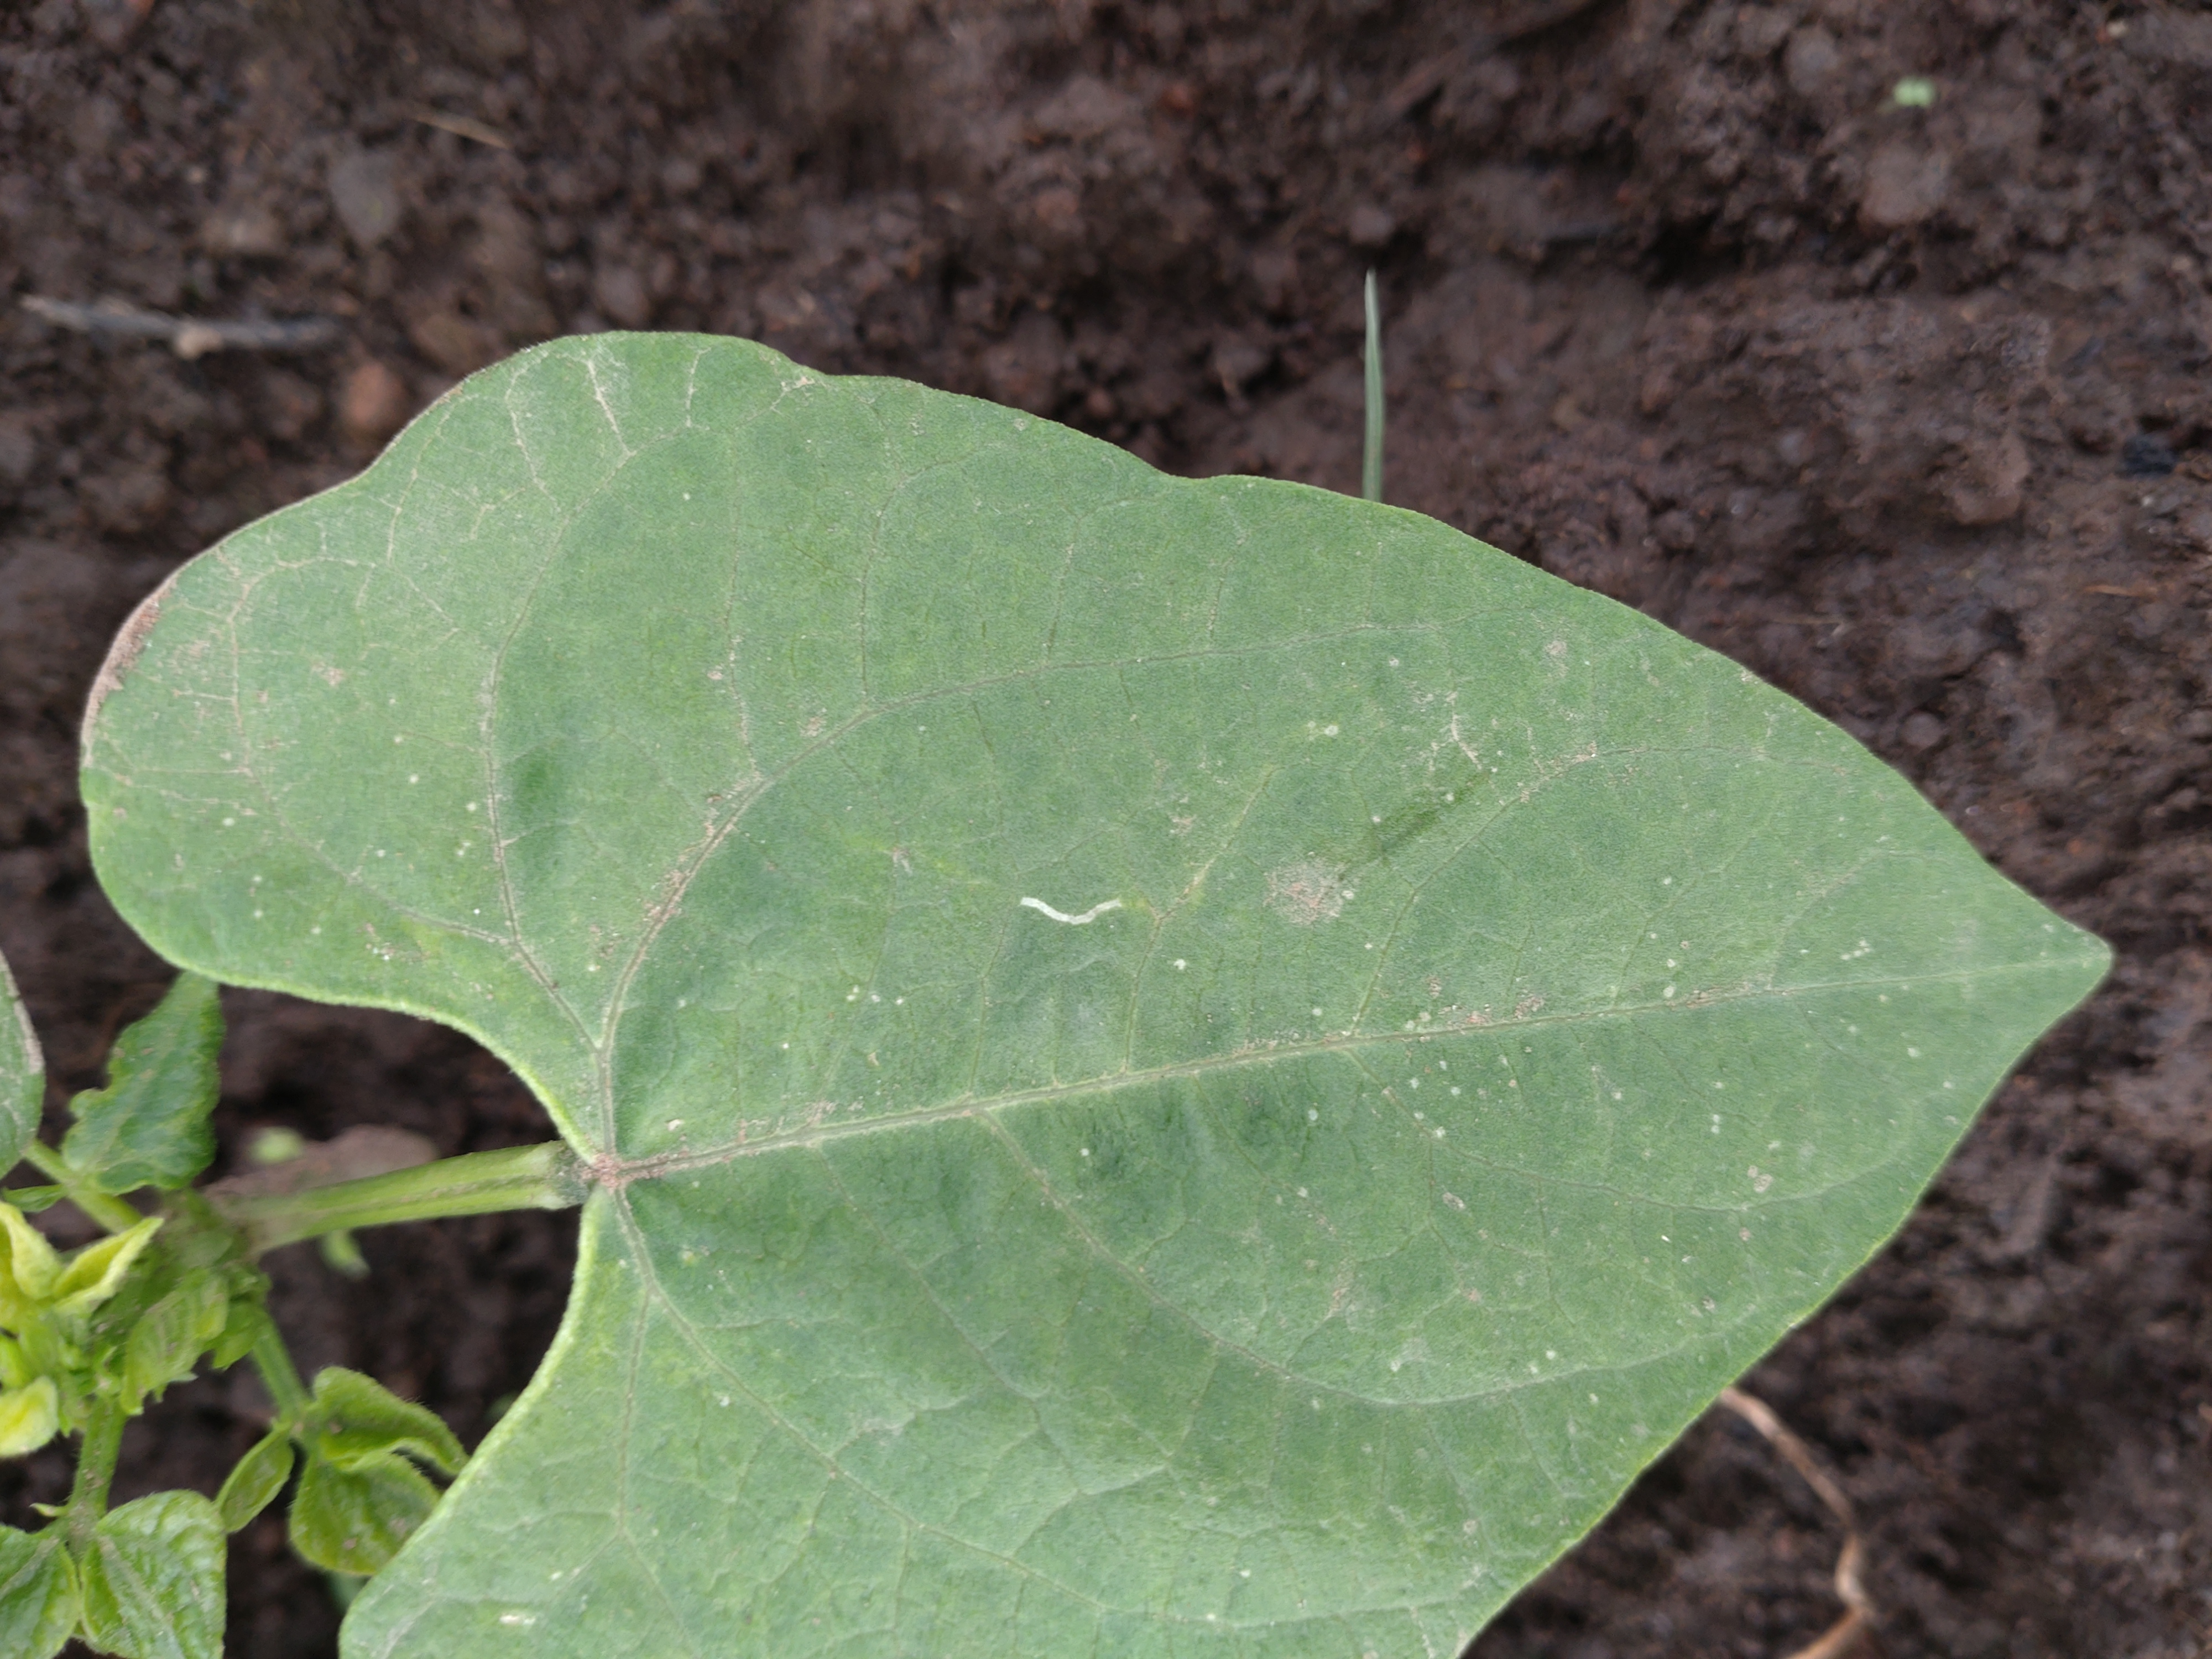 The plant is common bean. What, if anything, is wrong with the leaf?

healthy
